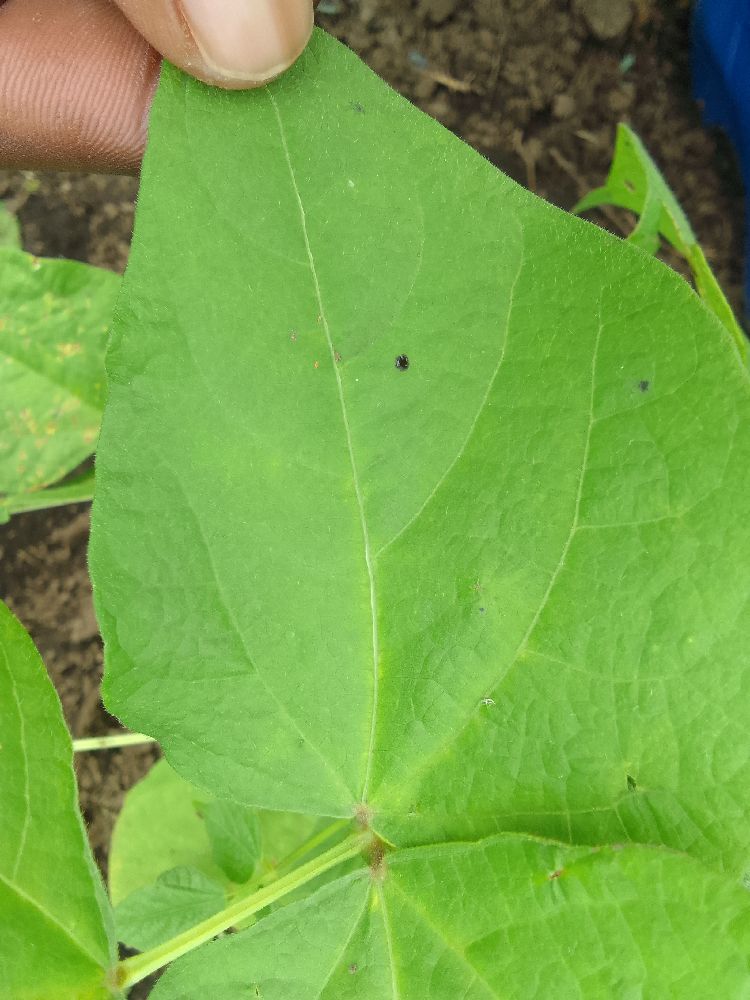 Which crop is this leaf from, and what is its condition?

common bean, healthy
